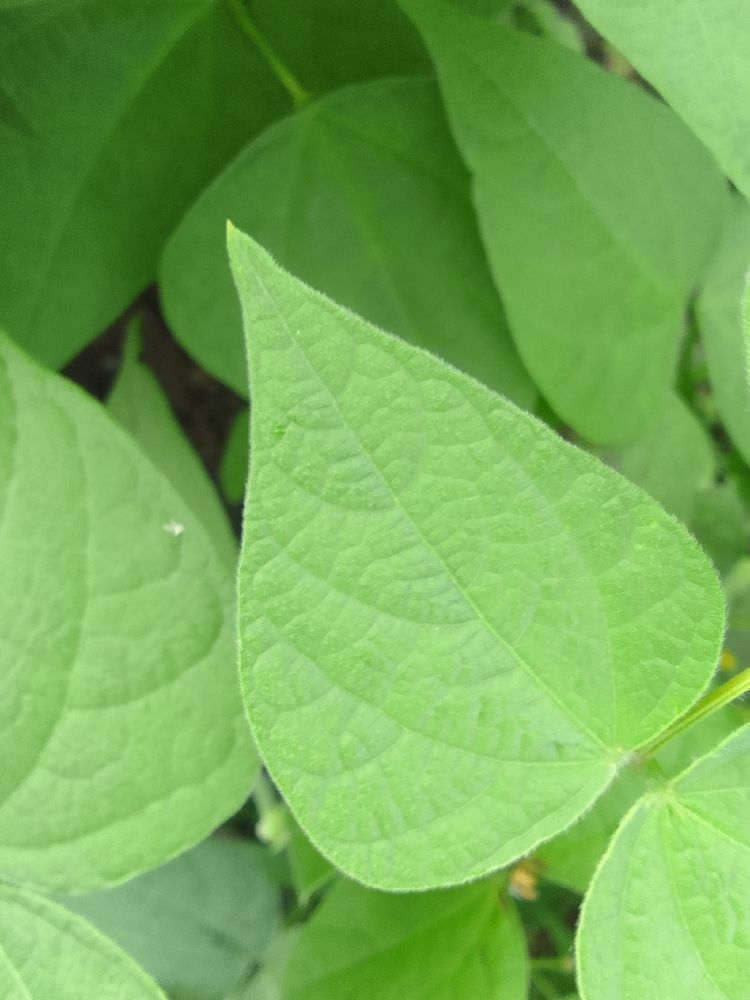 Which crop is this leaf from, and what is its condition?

common bean, healthy
